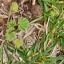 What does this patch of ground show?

grass
